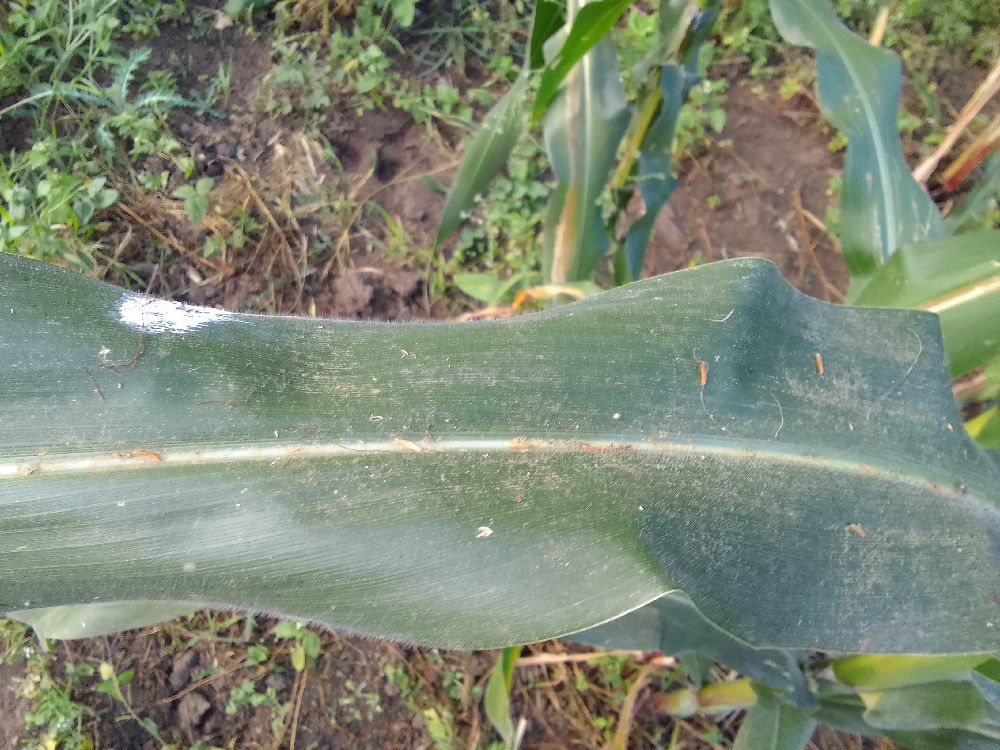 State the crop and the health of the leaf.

maize, healthy
